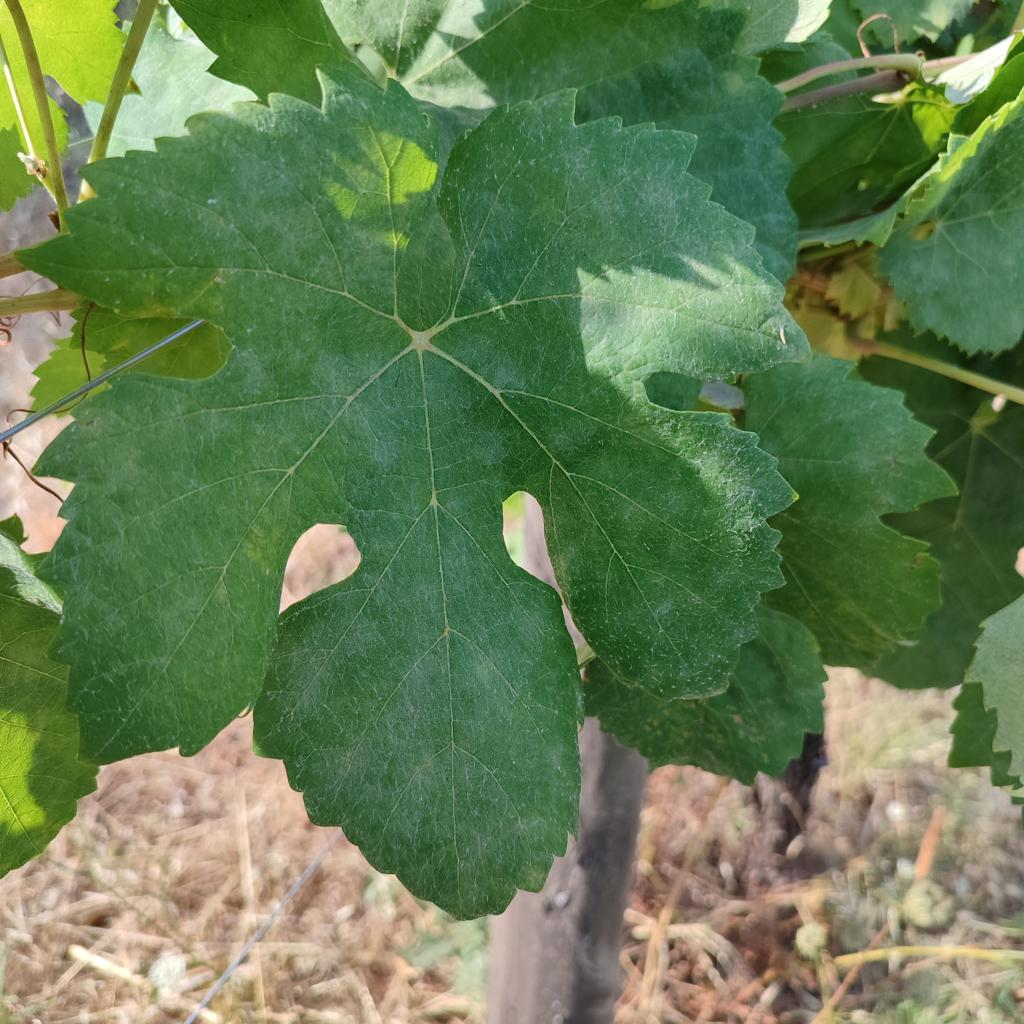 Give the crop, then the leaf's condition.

grapevine, powdery mildew
